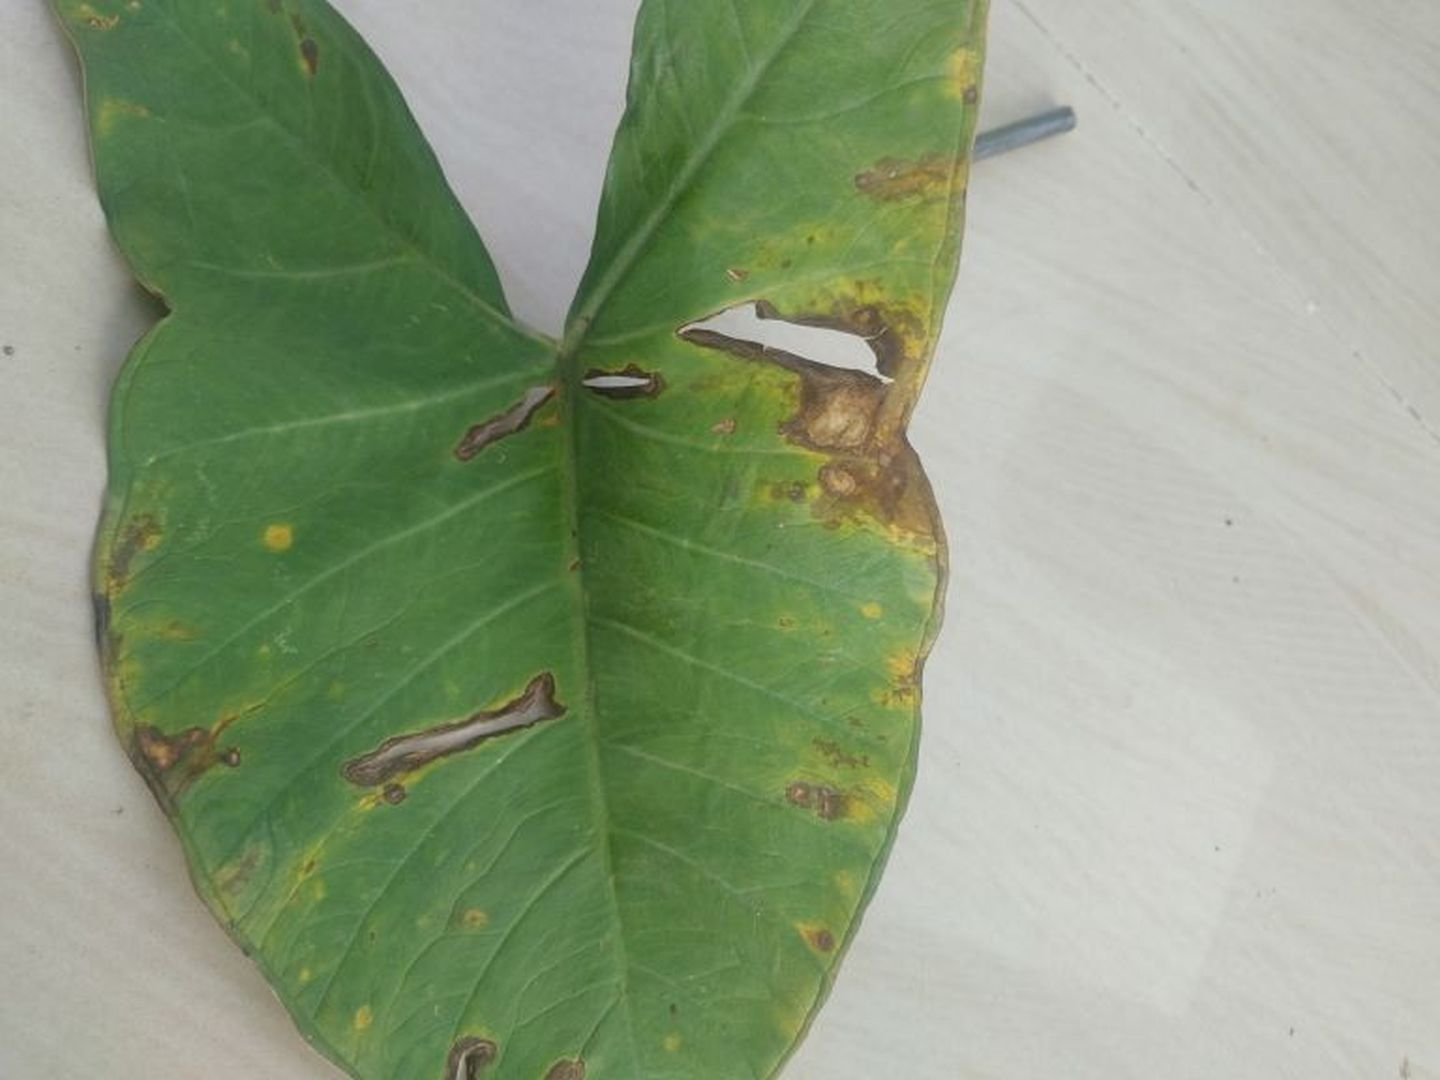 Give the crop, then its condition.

taro, leaf blight
